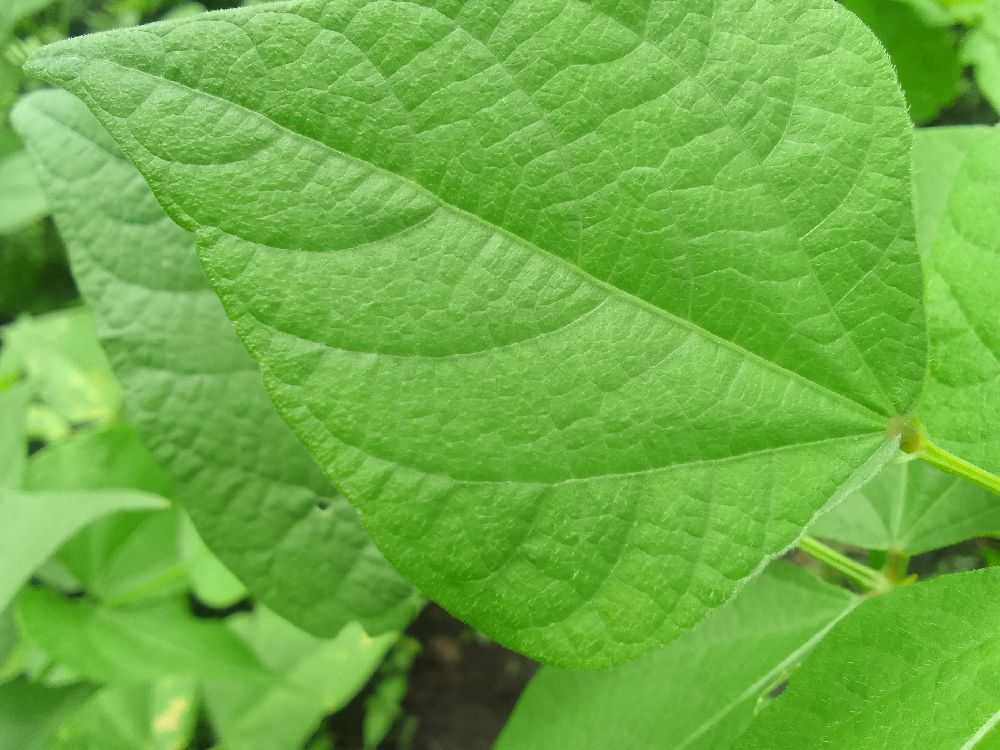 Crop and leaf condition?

common bean, healthy
